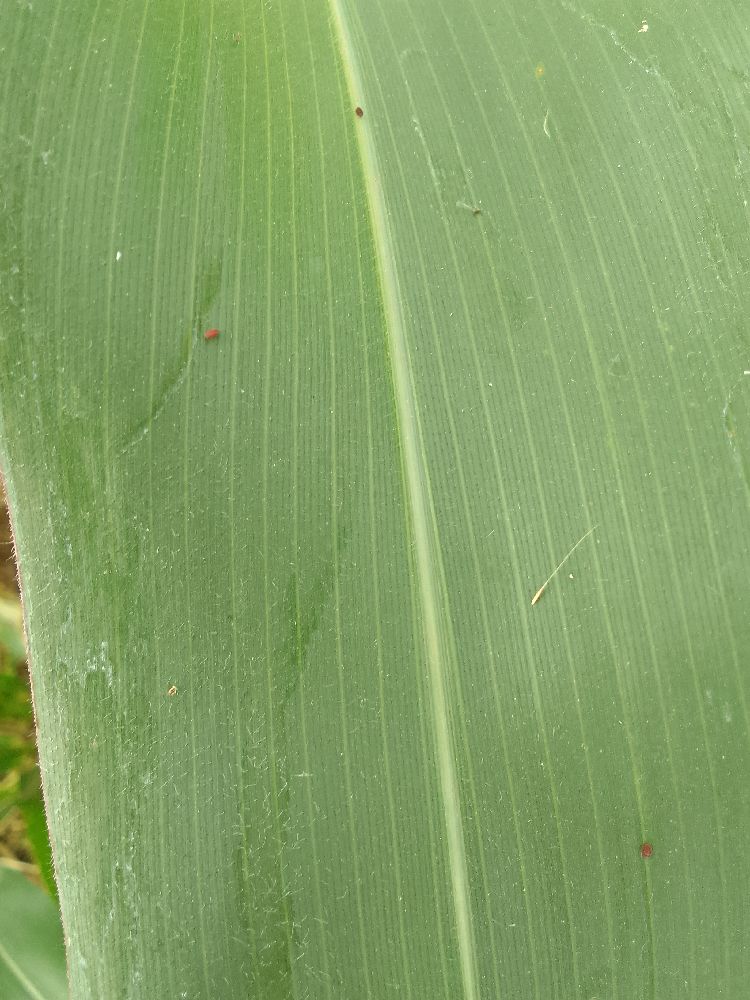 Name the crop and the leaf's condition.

maize, healthy
